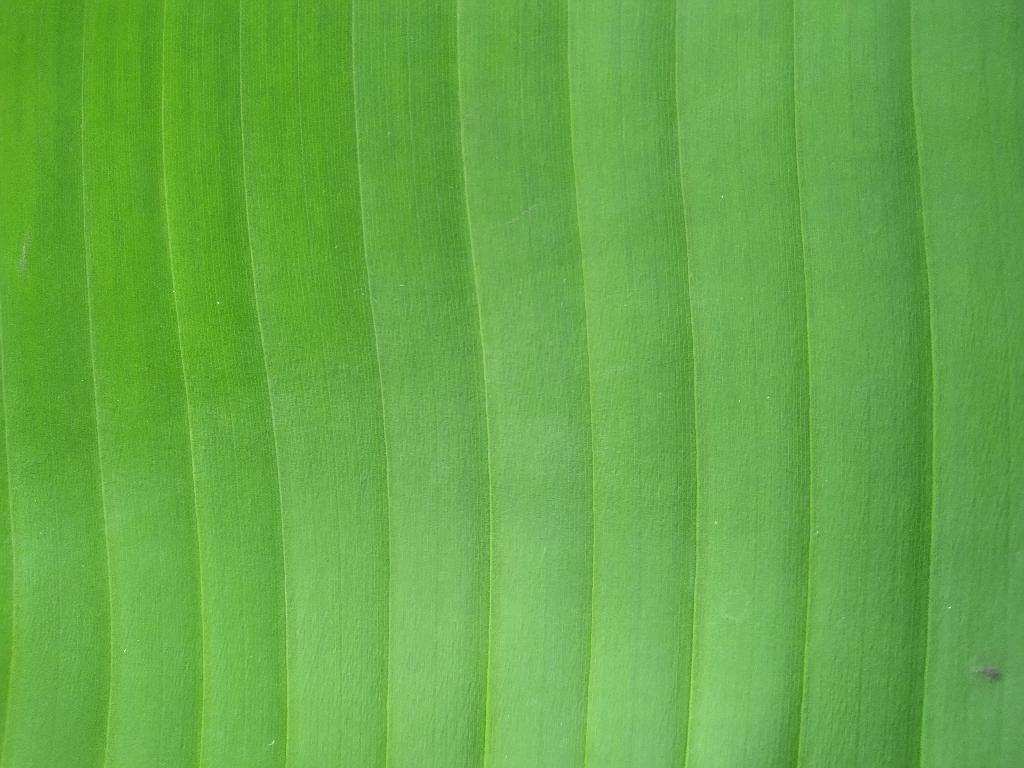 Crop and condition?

banana, healthy
